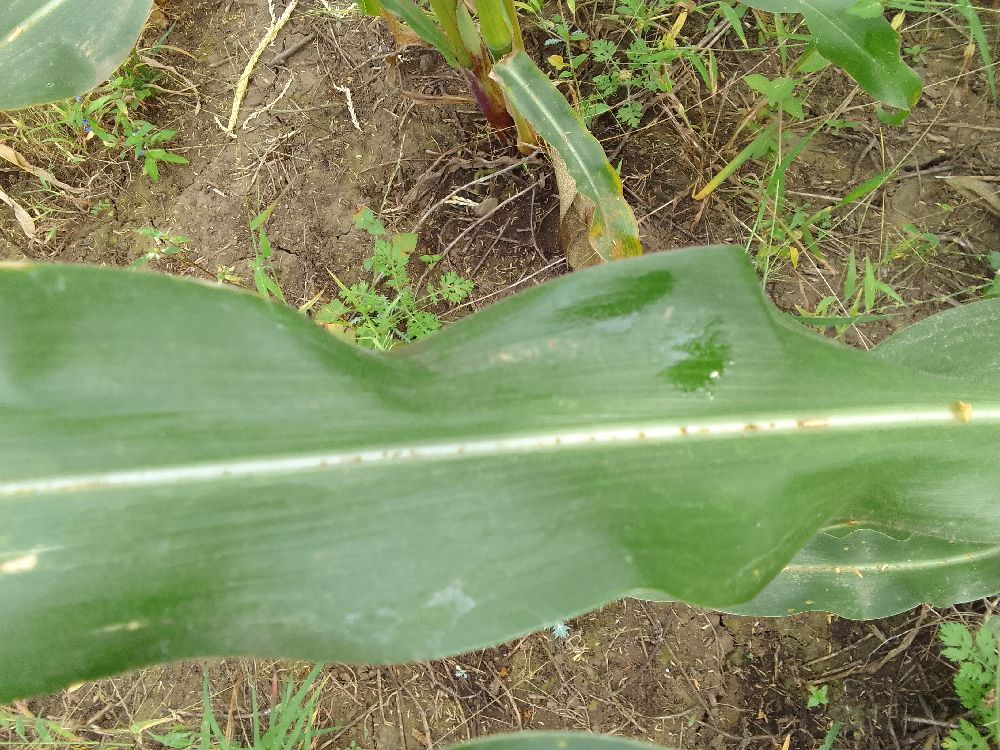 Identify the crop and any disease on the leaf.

maize, healthy
